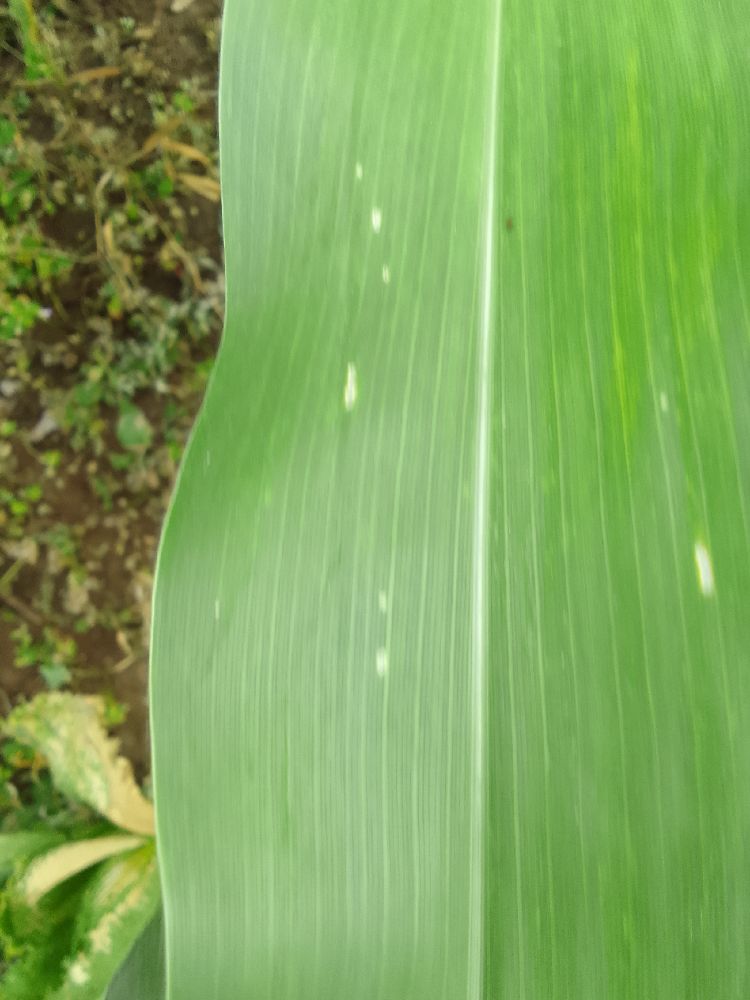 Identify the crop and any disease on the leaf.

maize, healthy
